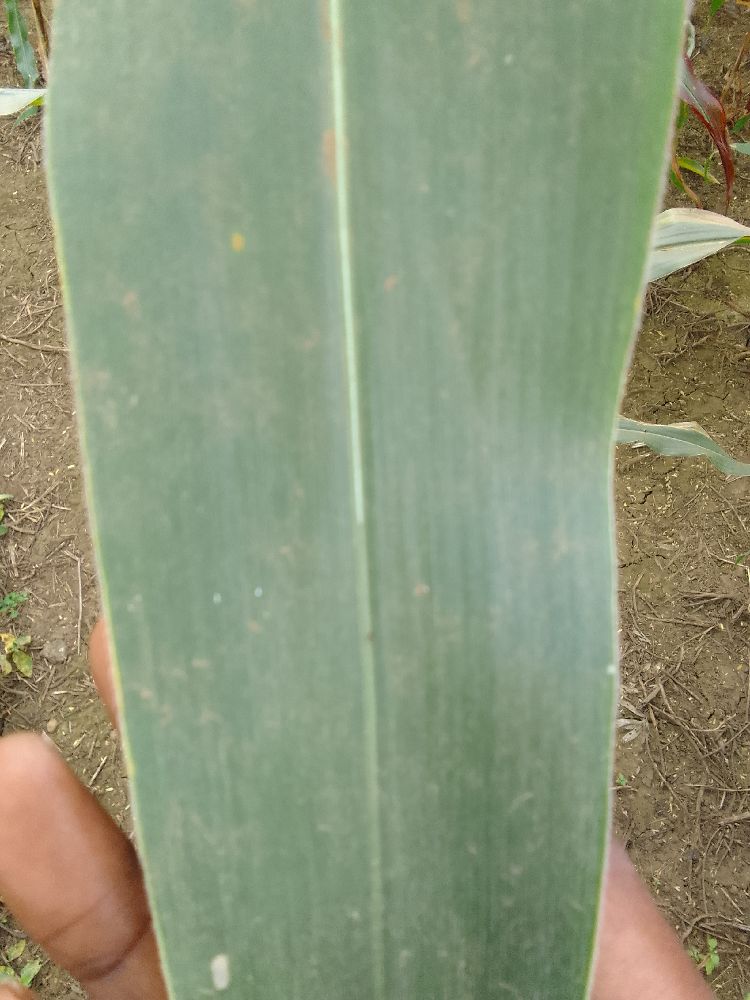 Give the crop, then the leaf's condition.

maize, healthy
